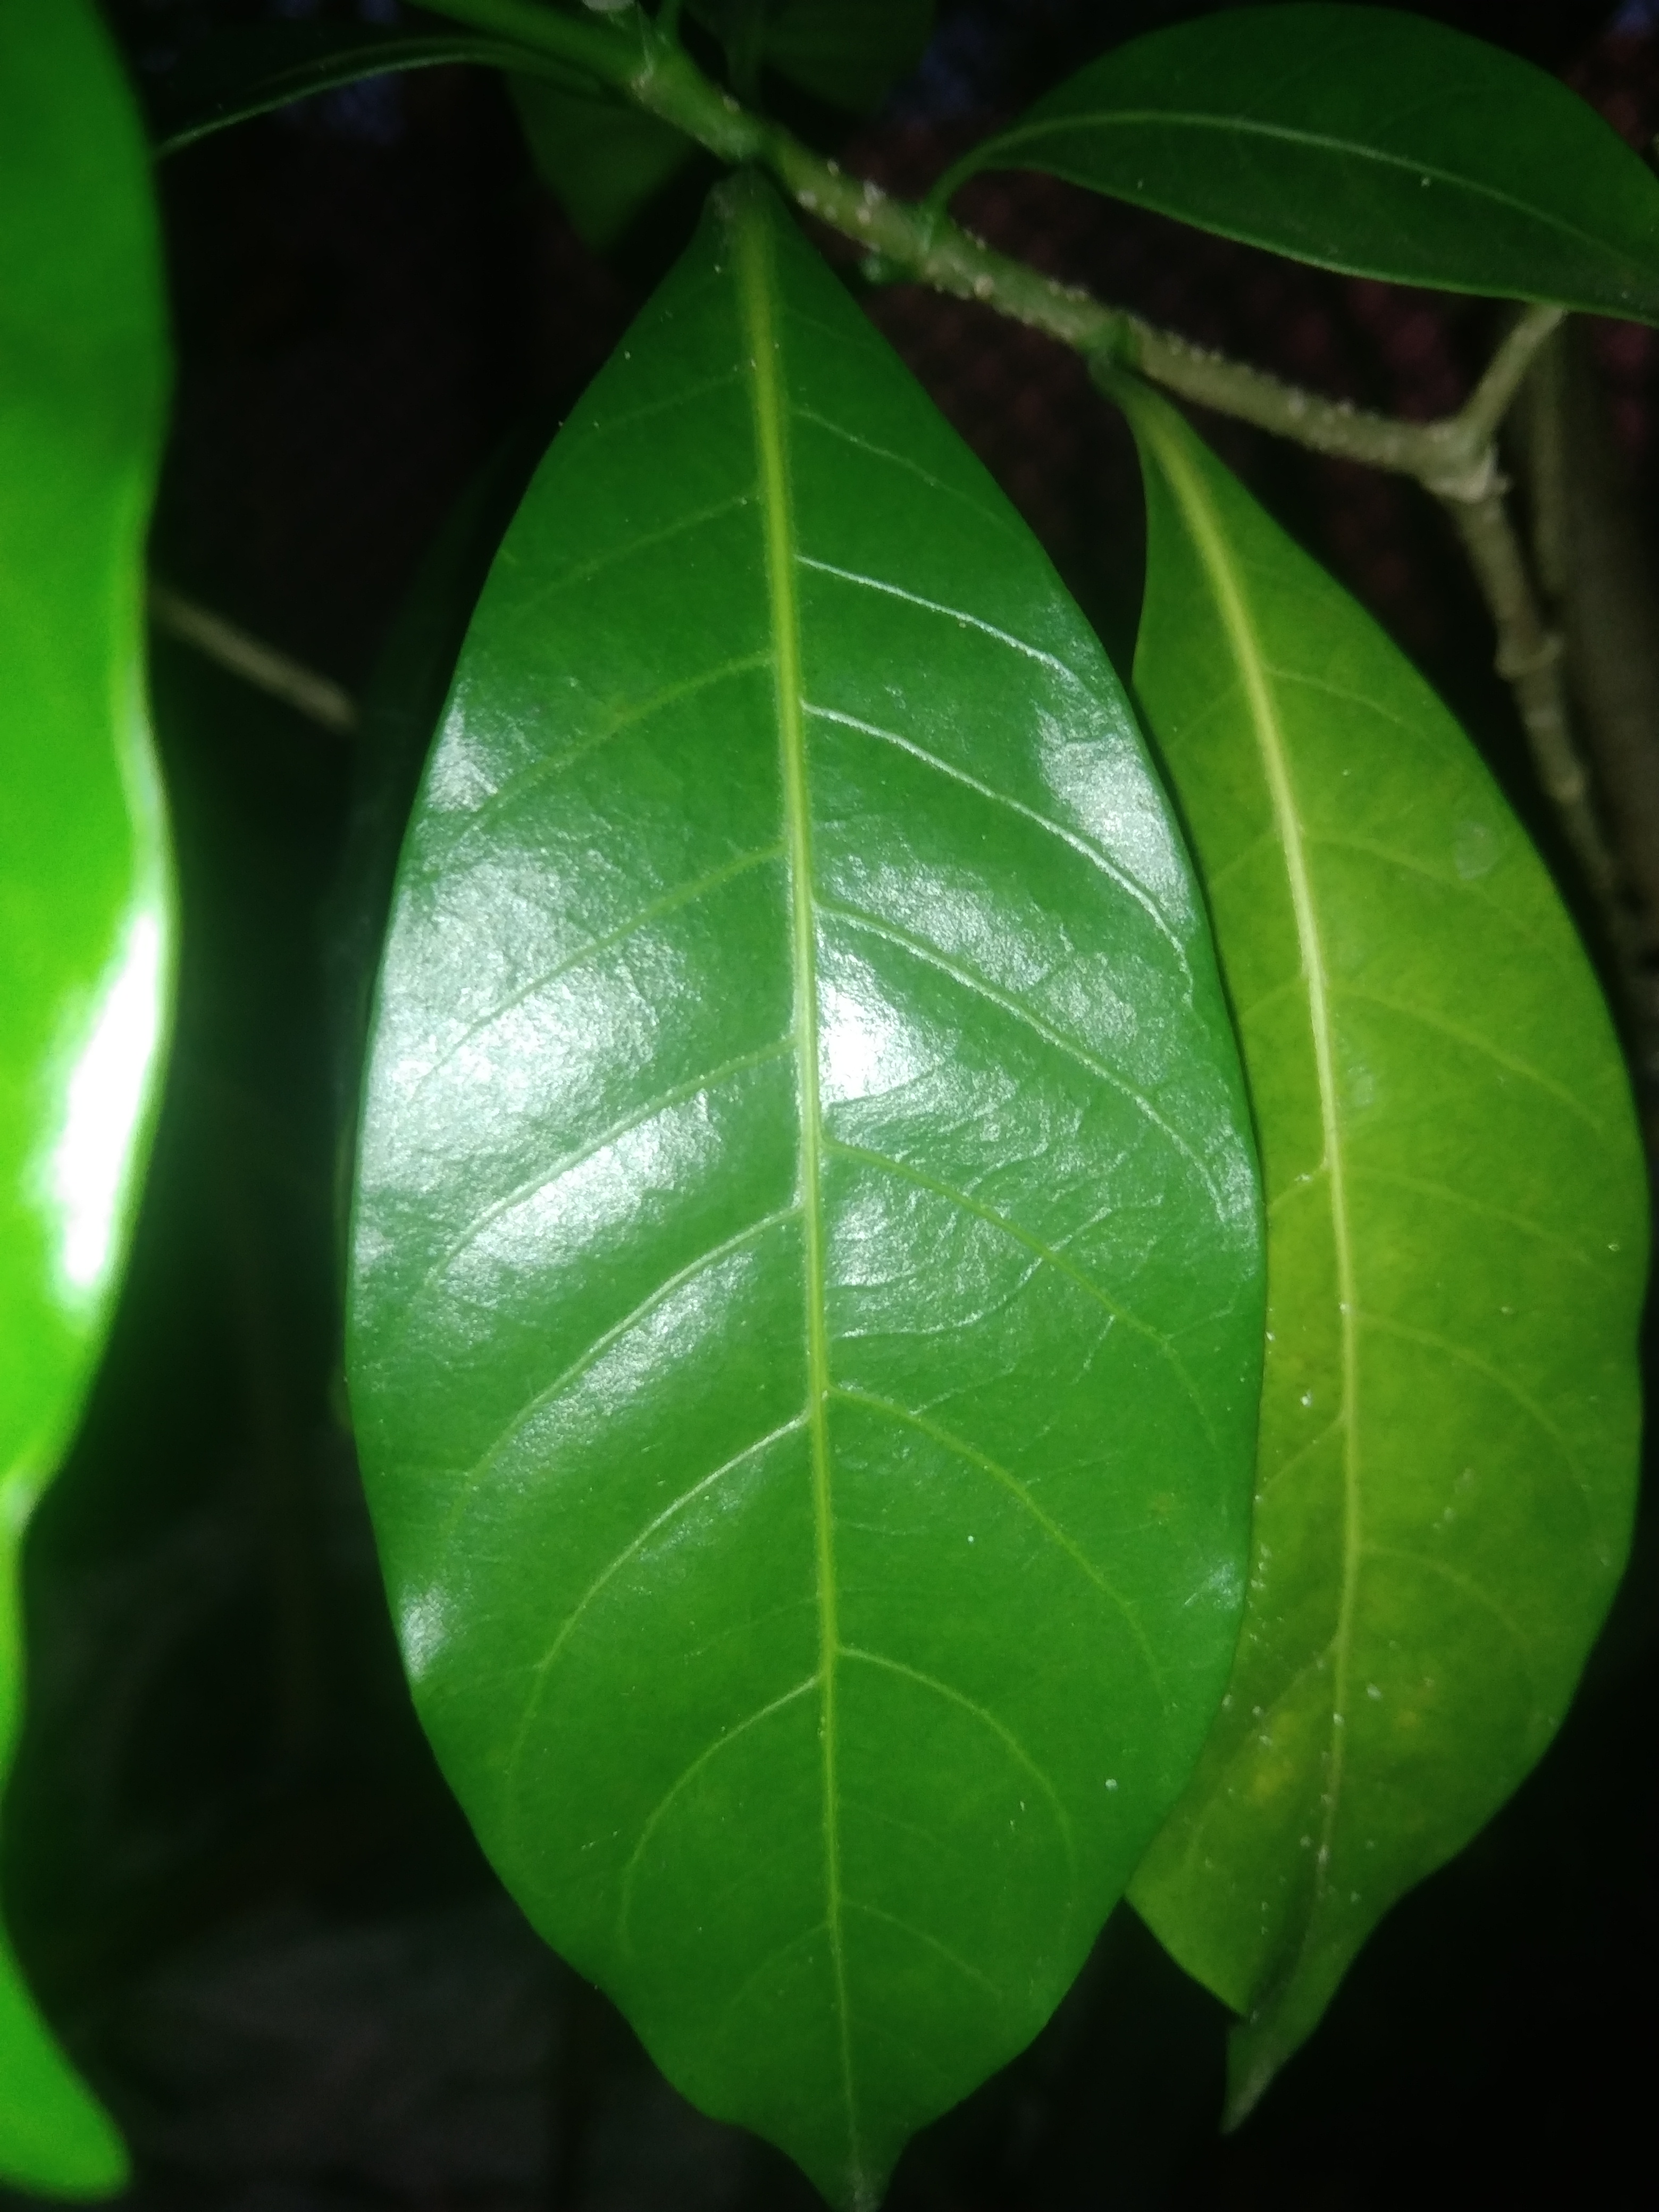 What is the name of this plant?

togor
